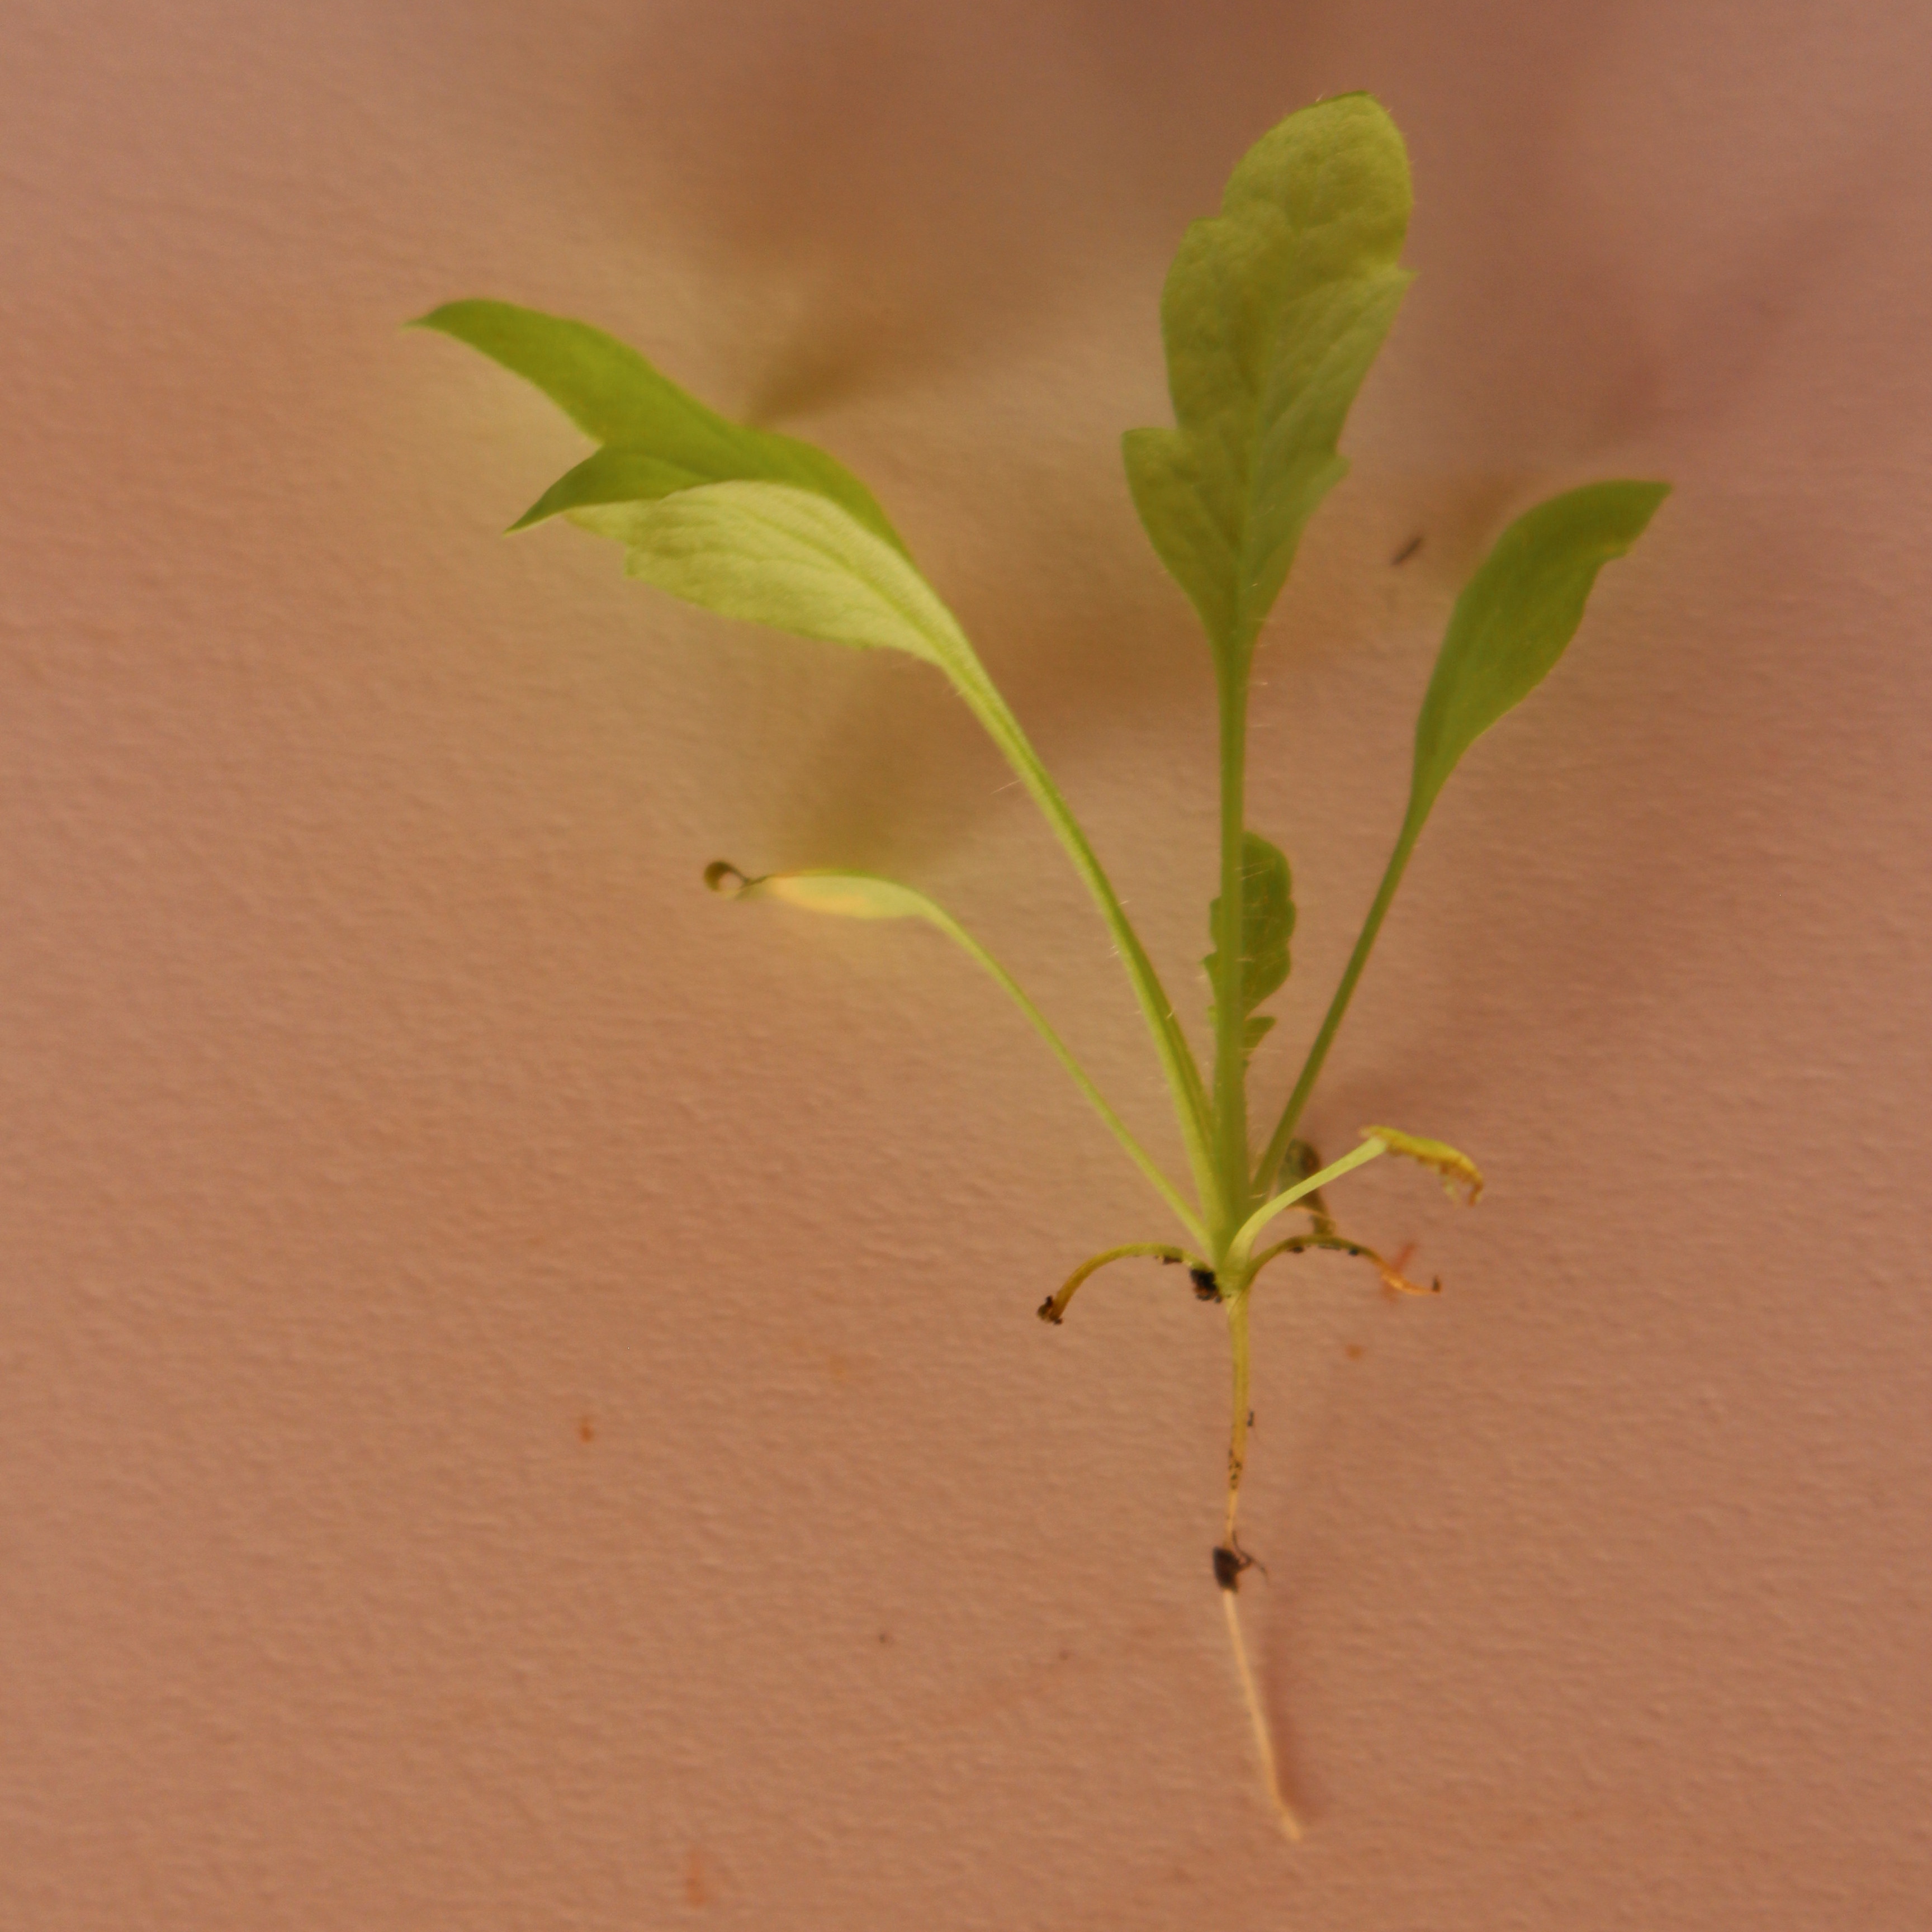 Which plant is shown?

Papaver rhoeas
